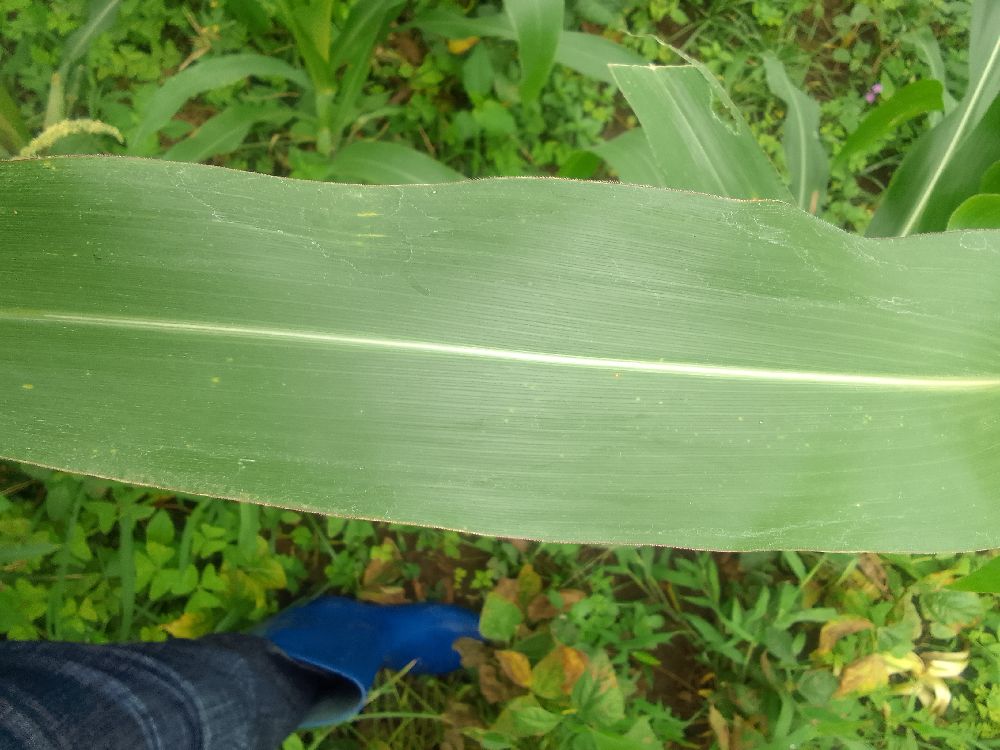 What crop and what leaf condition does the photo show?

maize, healthy
